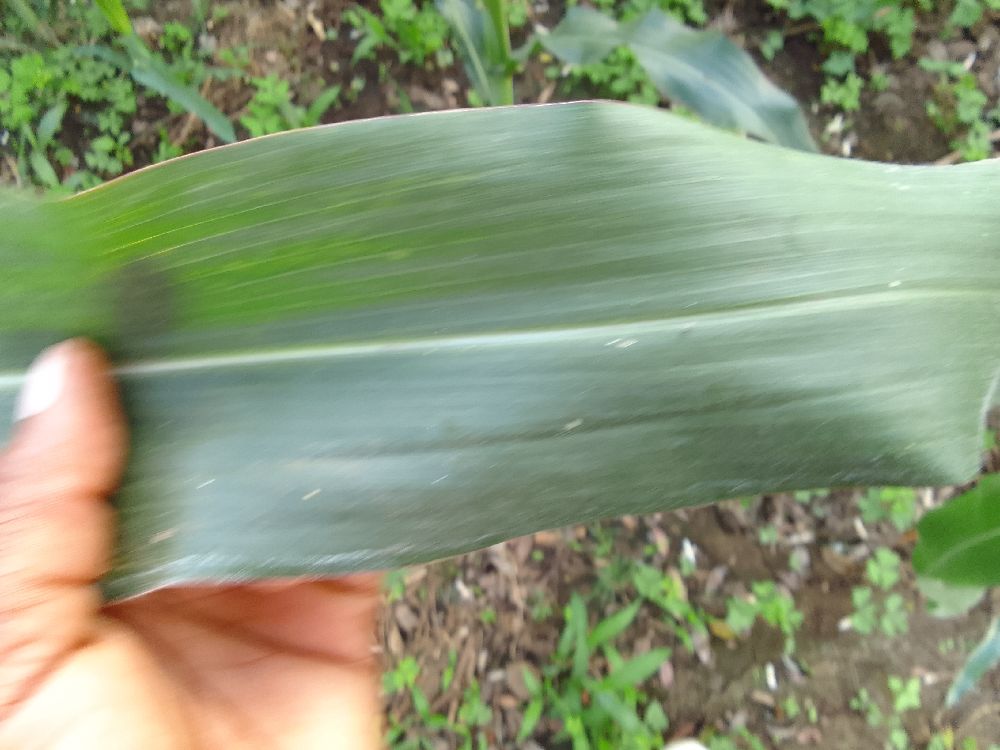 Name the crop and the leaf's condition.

maize, healthy
